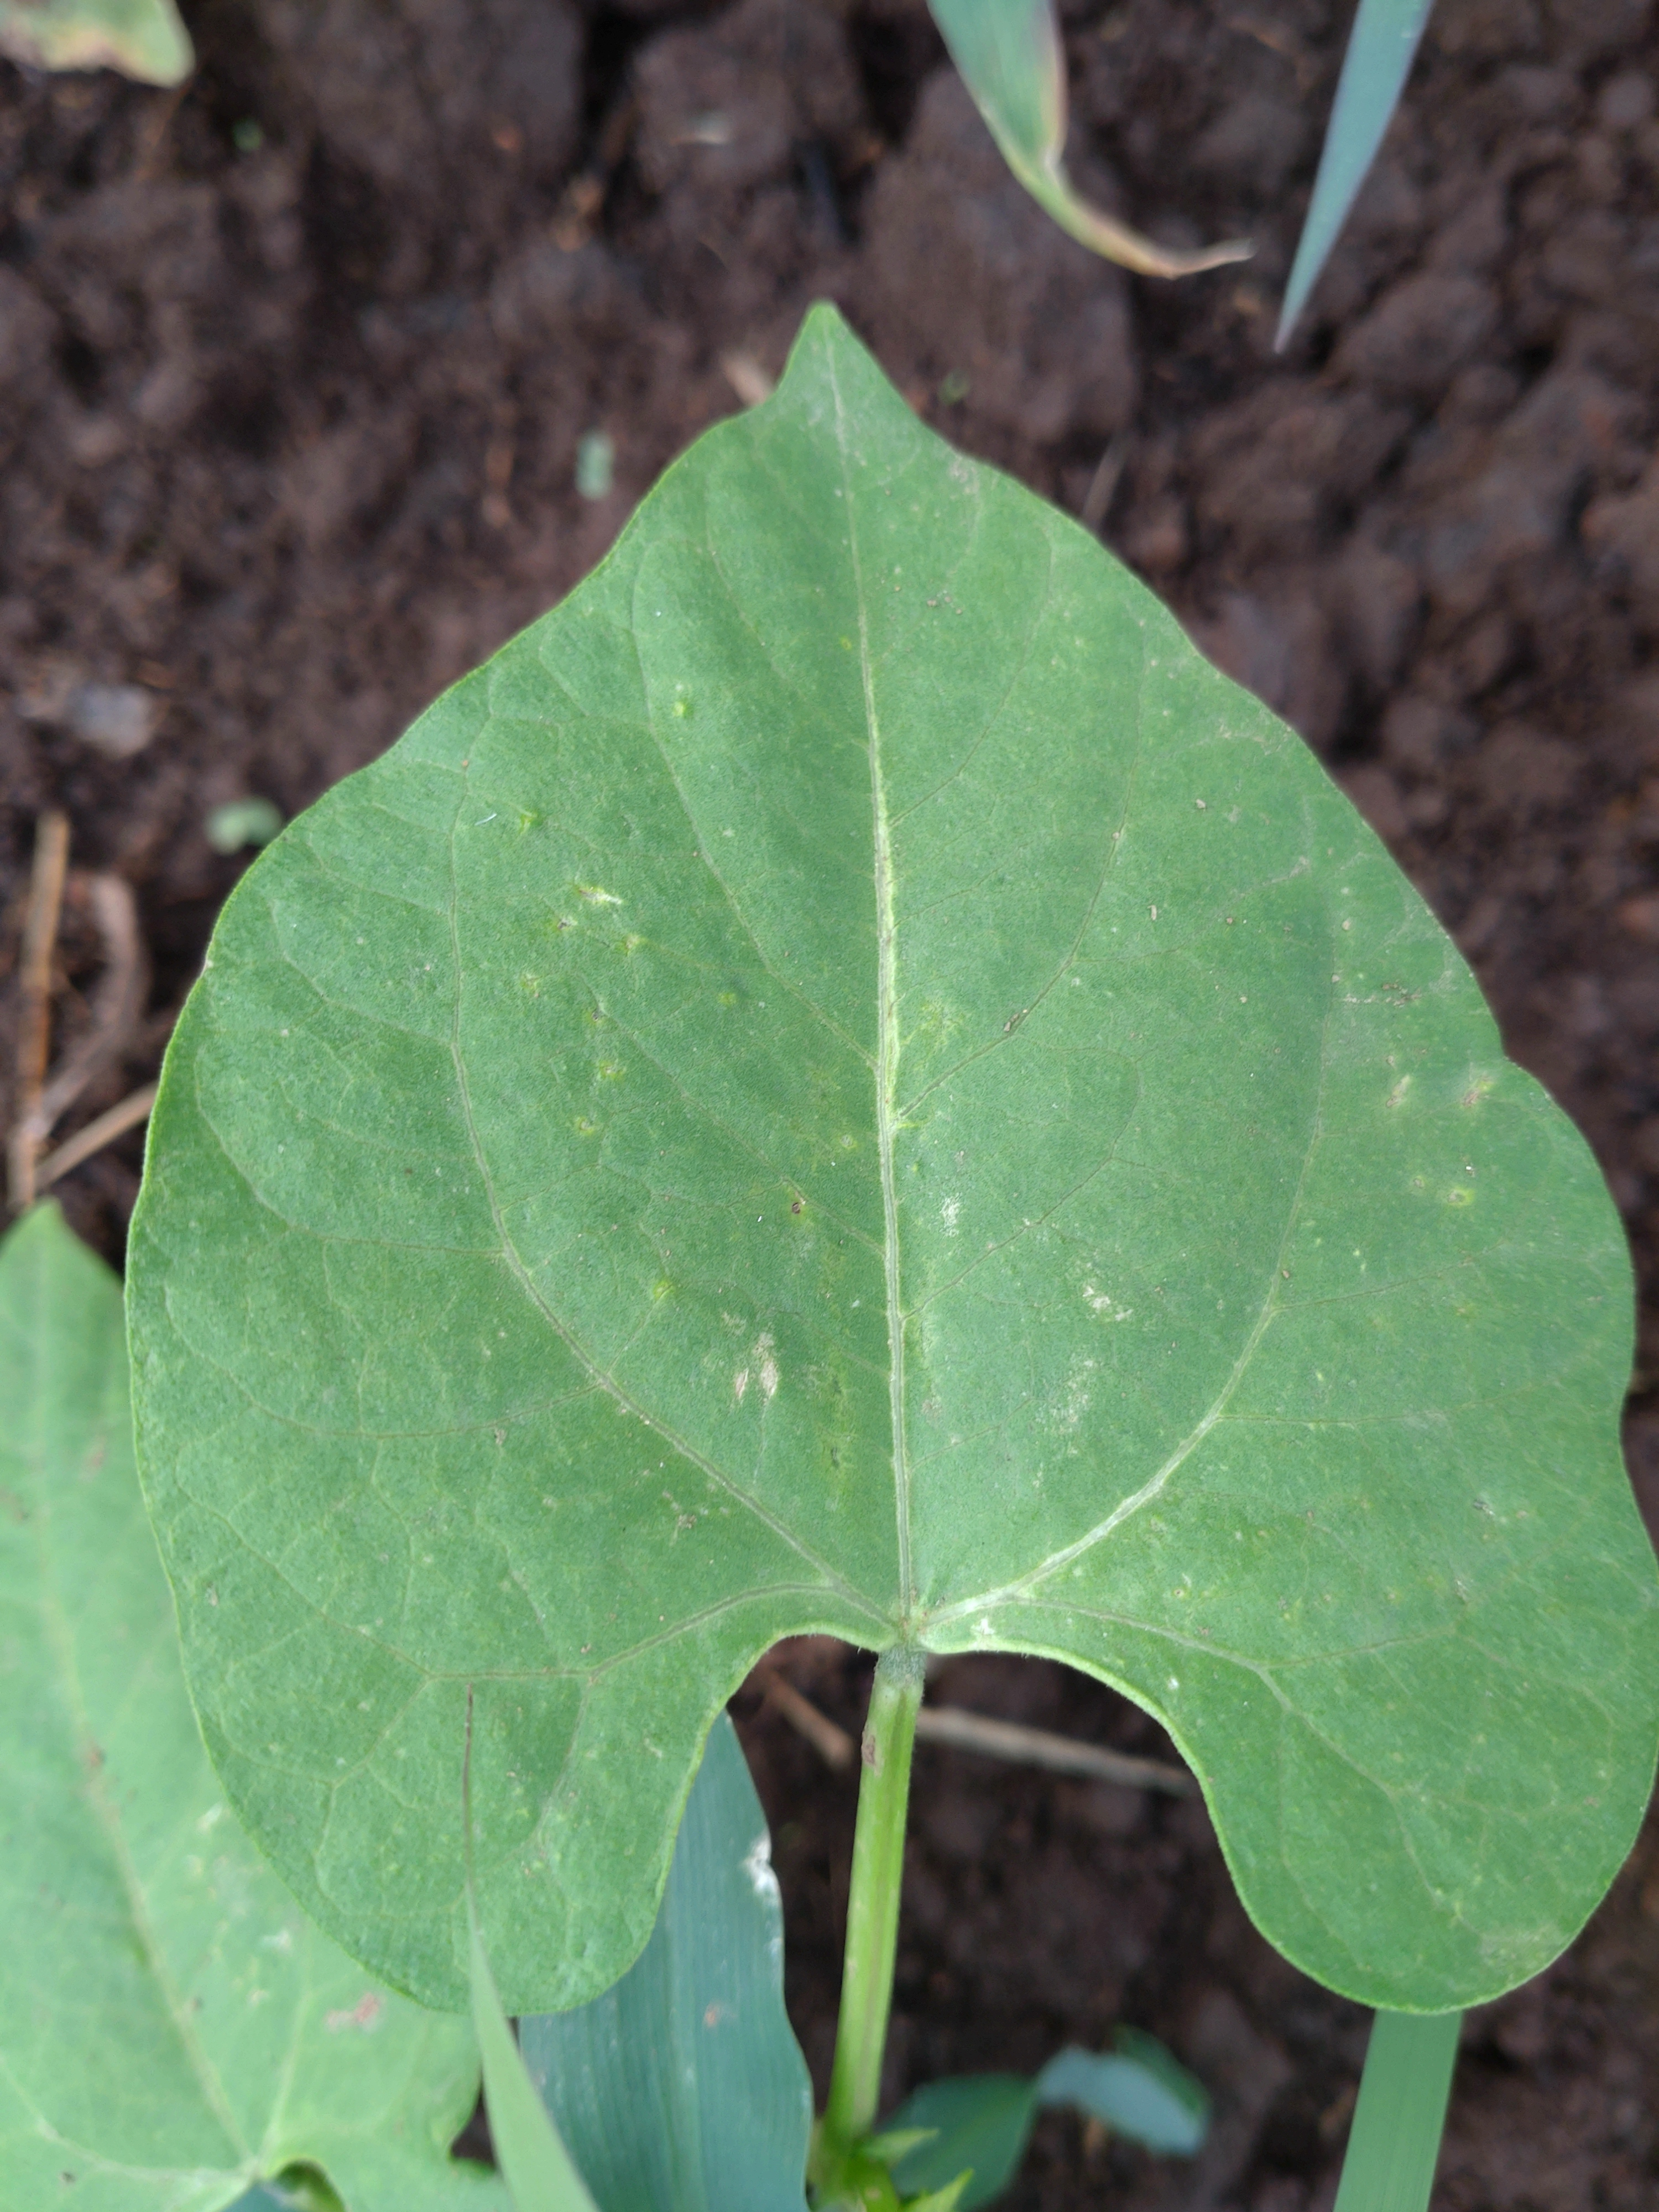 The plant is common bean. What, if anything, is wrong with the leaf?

healthy
